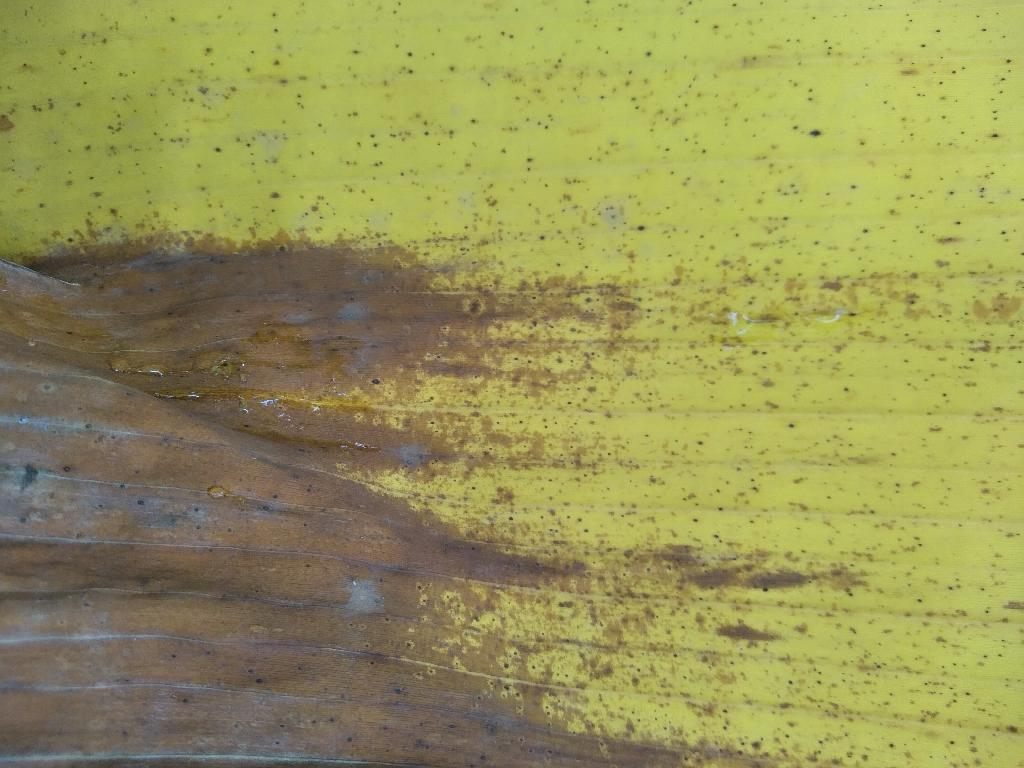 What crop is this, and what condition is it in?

banana, fusarium wilt race 1
